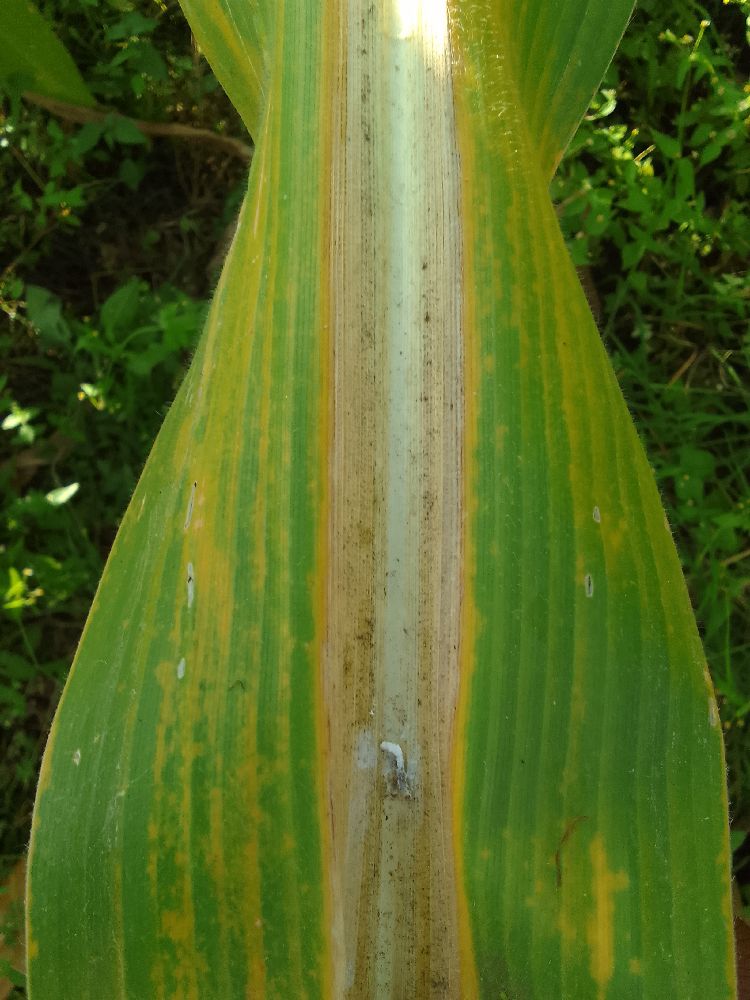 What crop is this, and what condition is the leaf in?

maize, maize lethal necrosis
